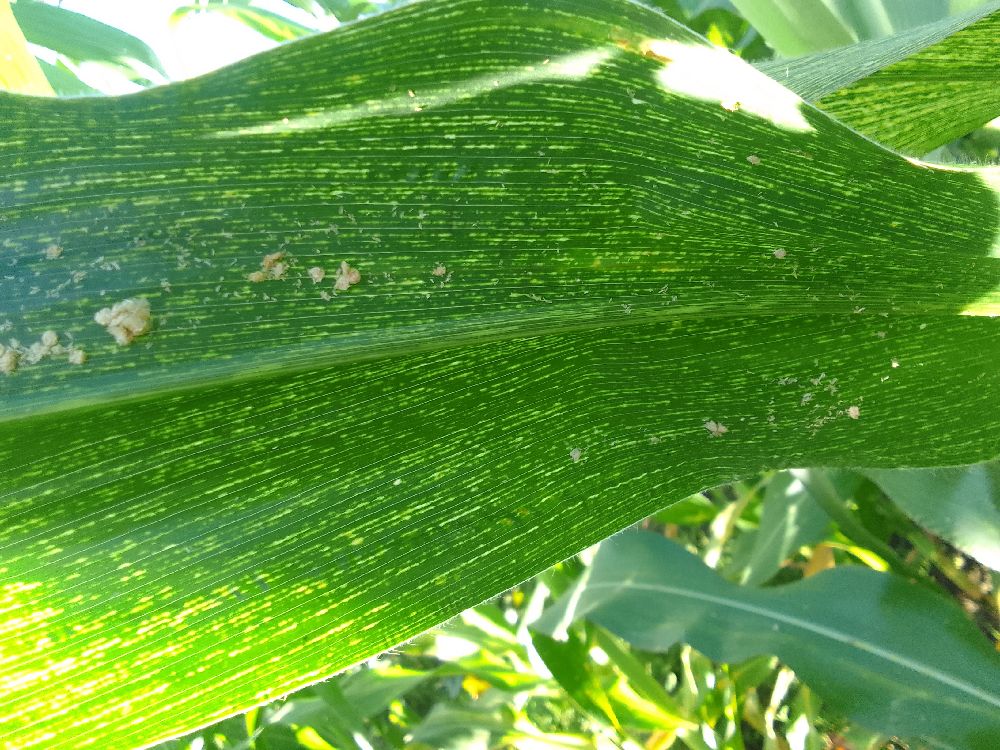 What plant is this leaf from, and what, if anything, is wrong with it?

maize, maize streak virus
